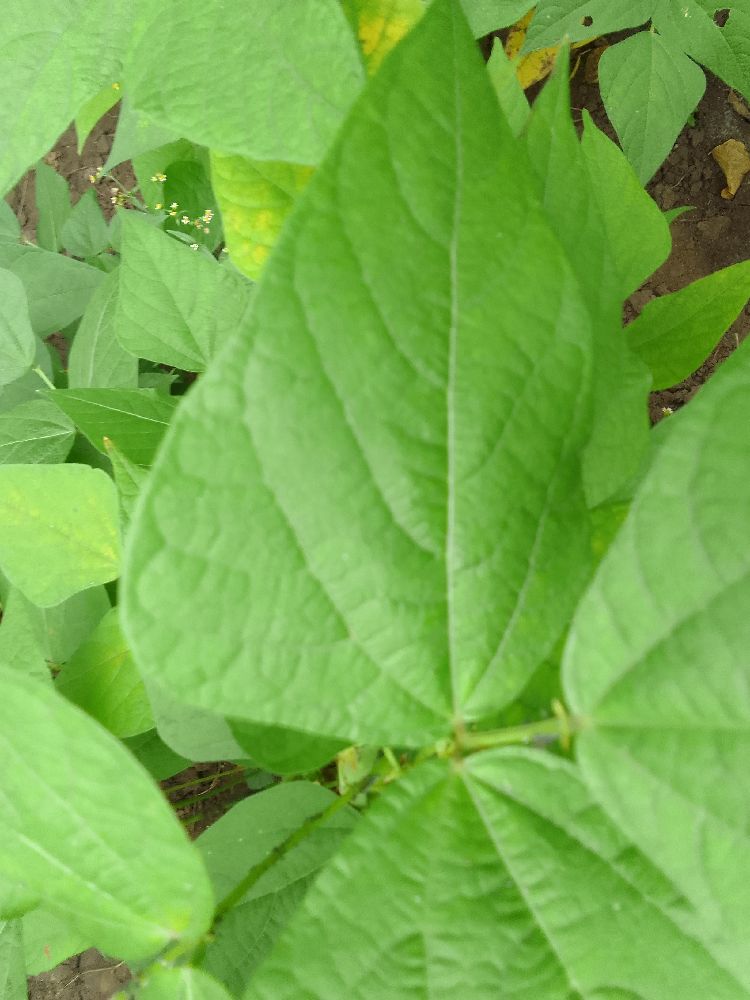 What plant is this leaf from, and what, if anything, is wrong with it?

common bean, healthy
